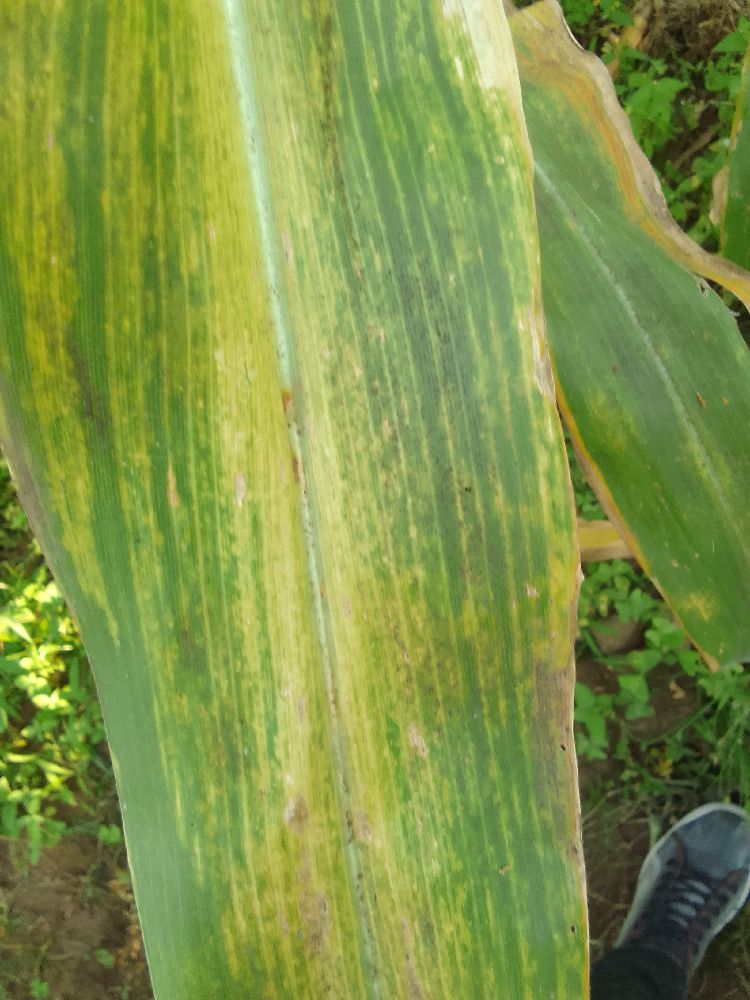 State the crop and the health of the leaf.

maize, maize lethal necrosis
